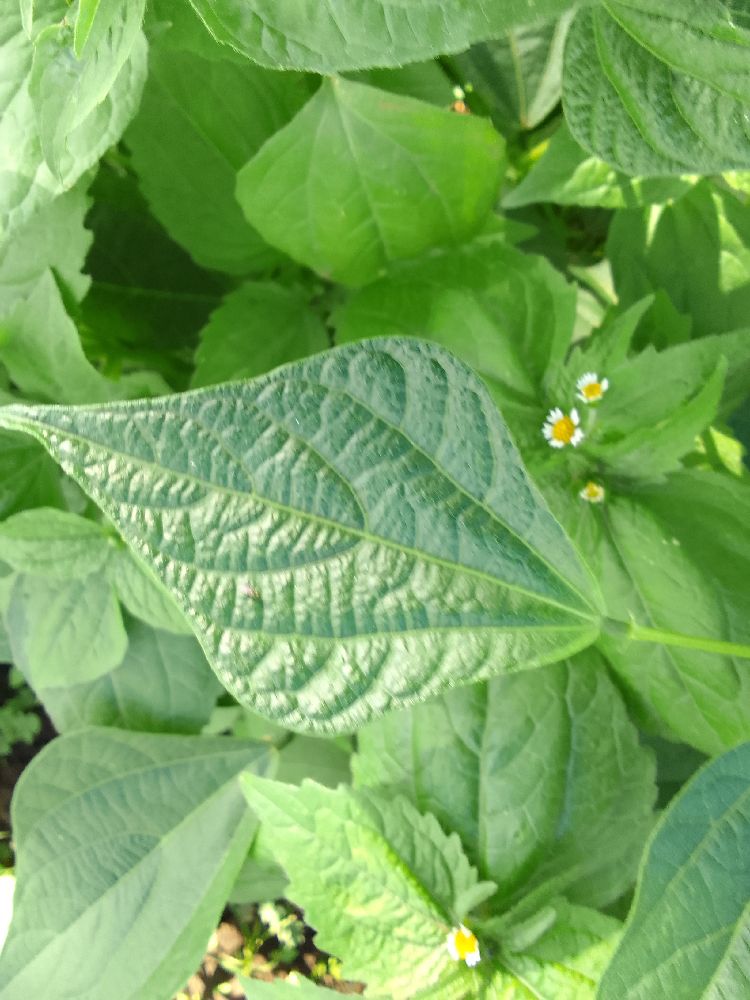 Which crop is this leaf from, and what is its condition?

common bean, healthy
